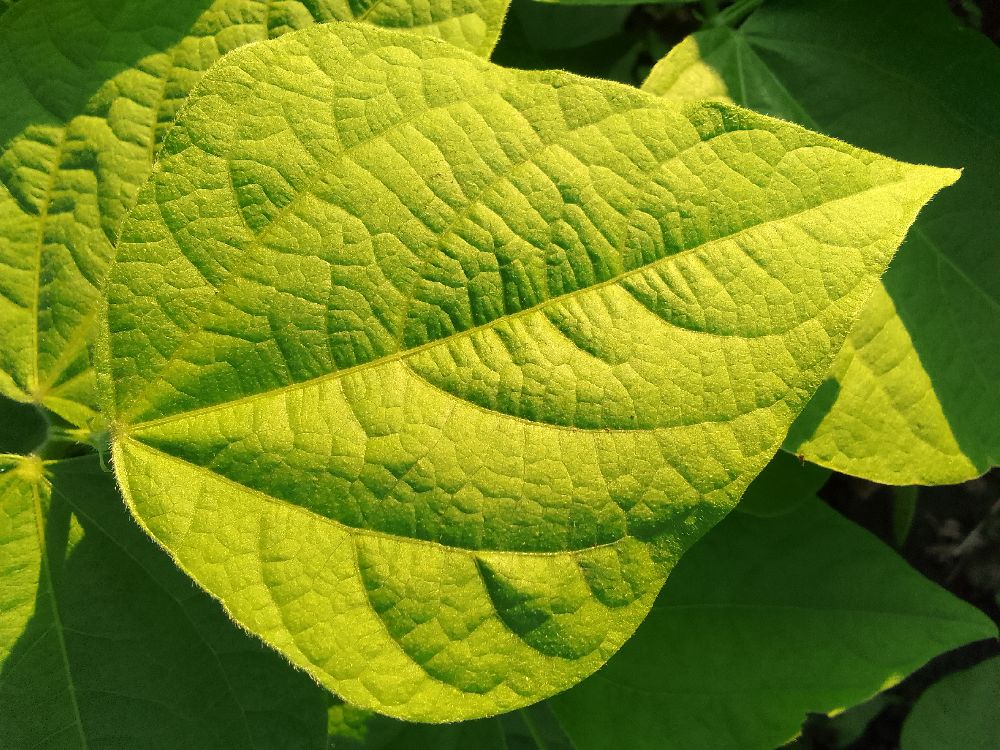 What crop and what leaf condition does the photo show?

common bean, healthy
